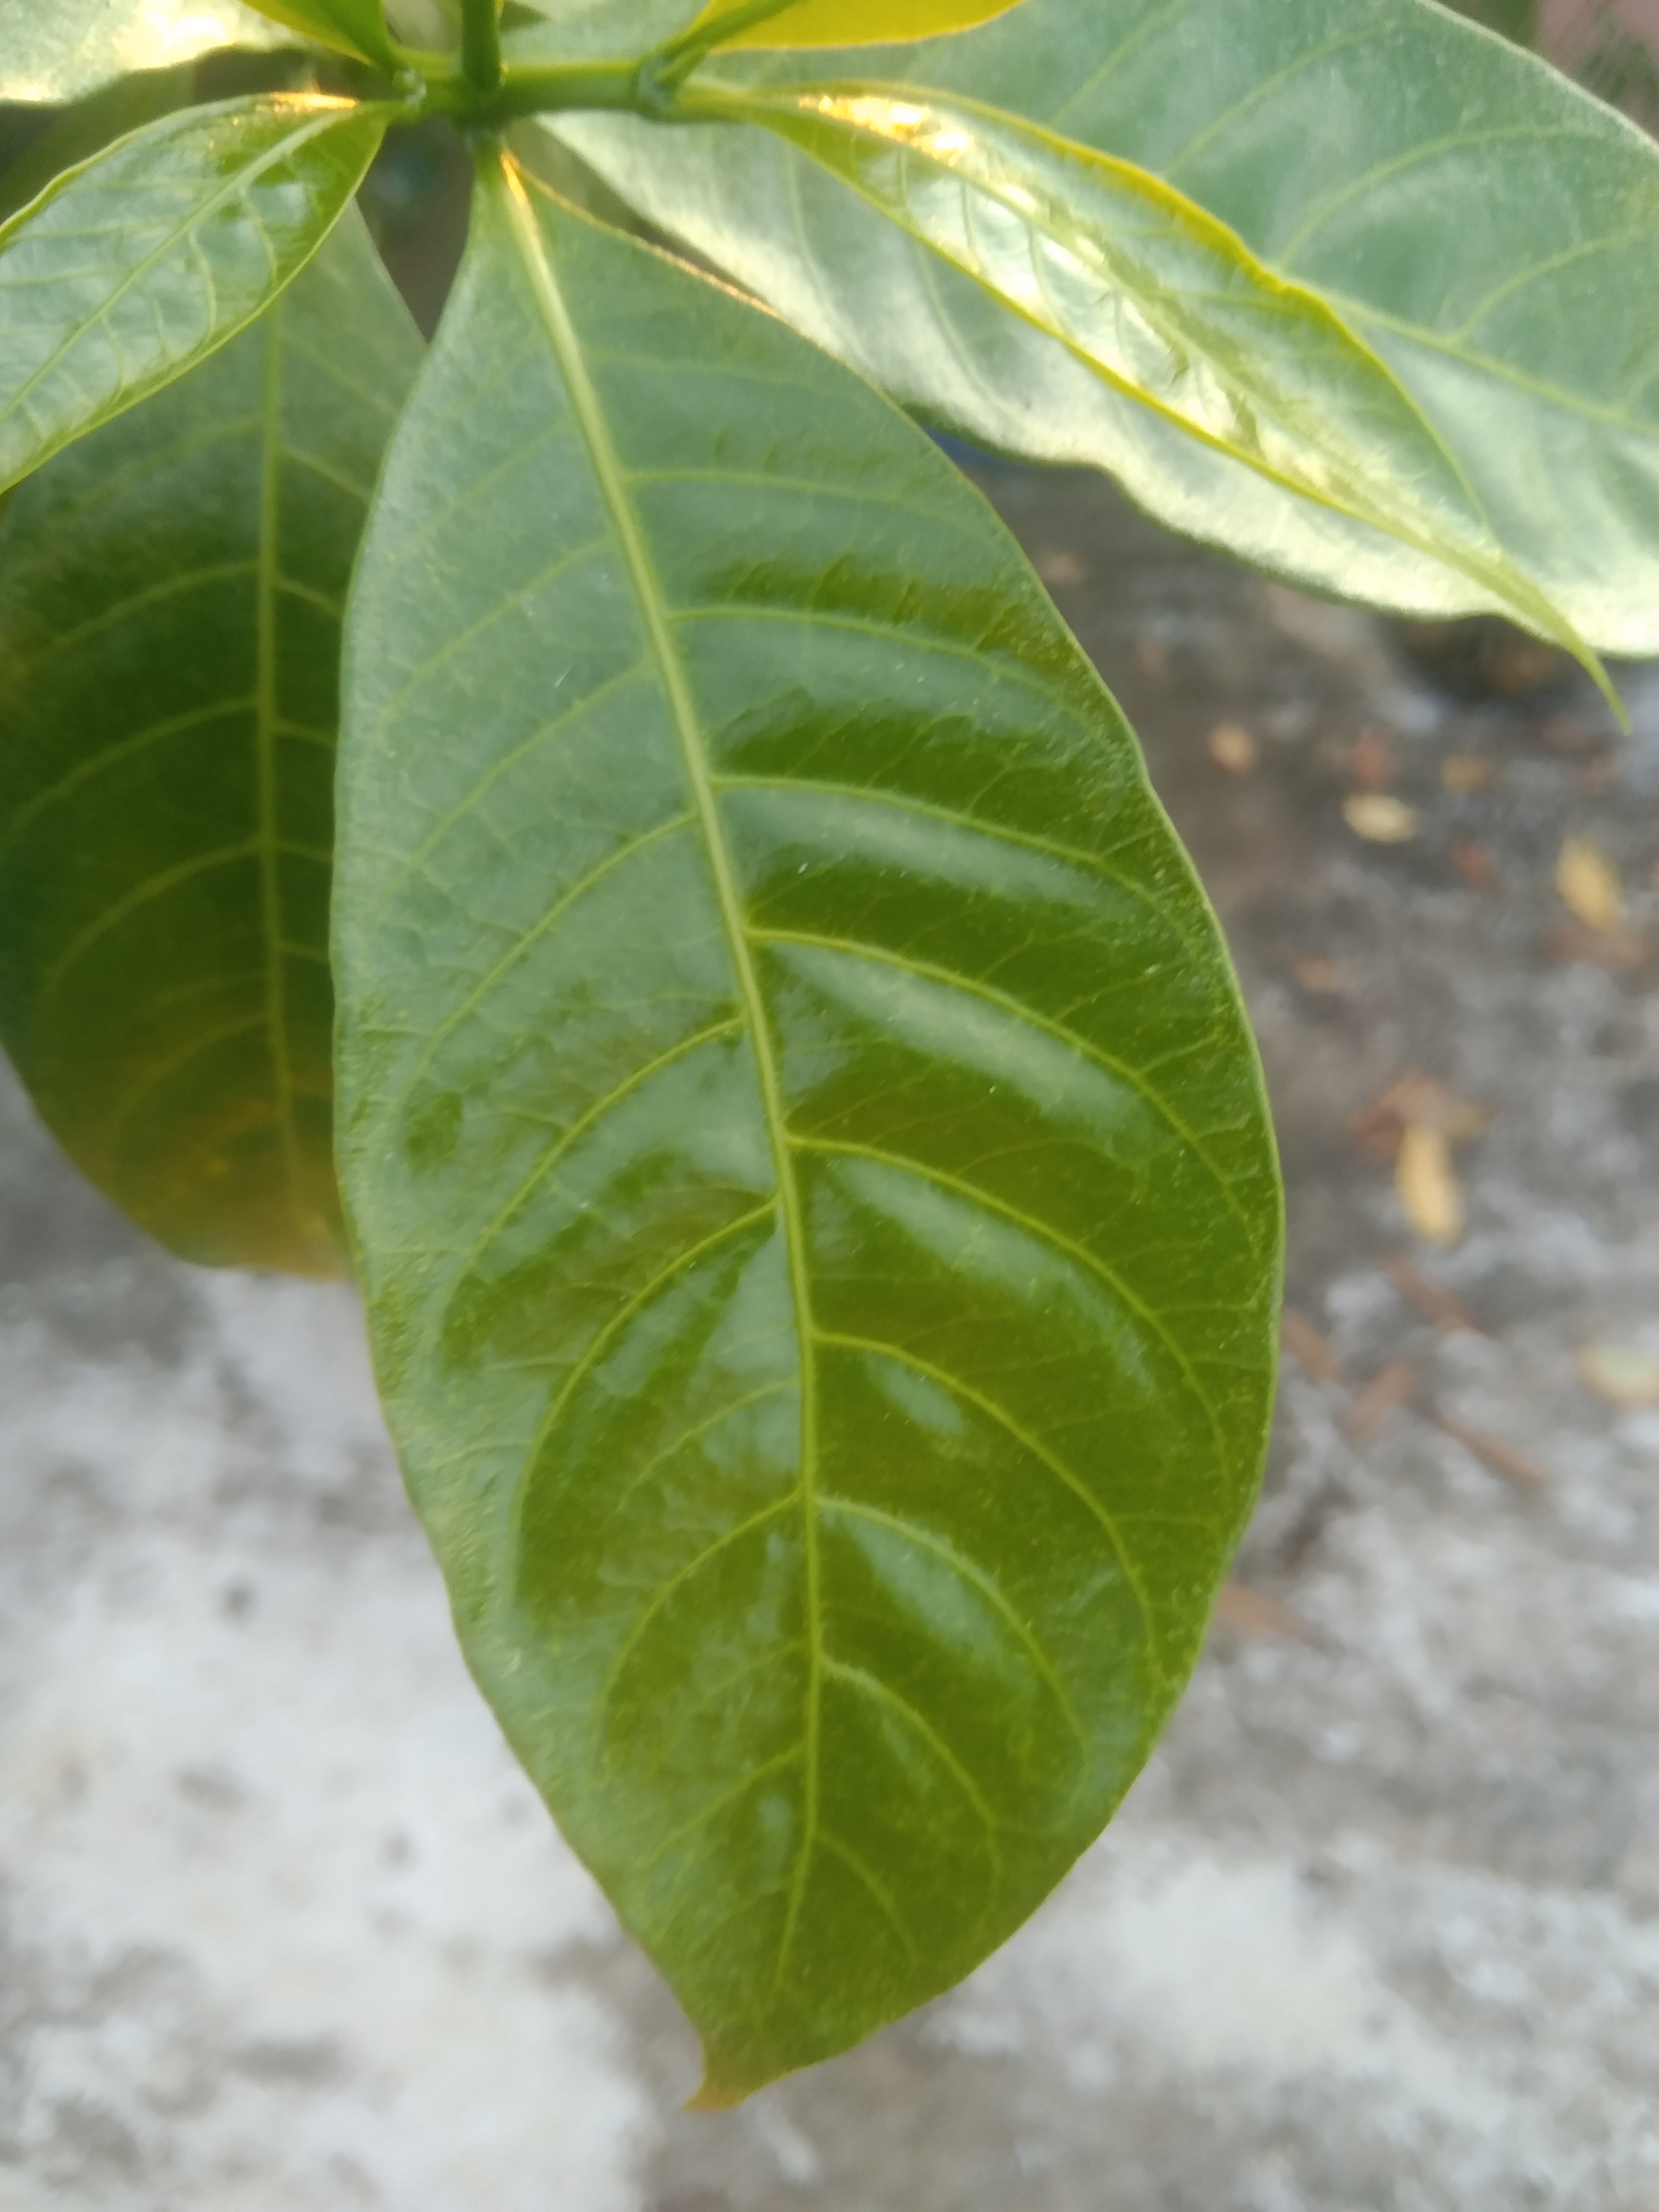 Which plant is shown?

togor
